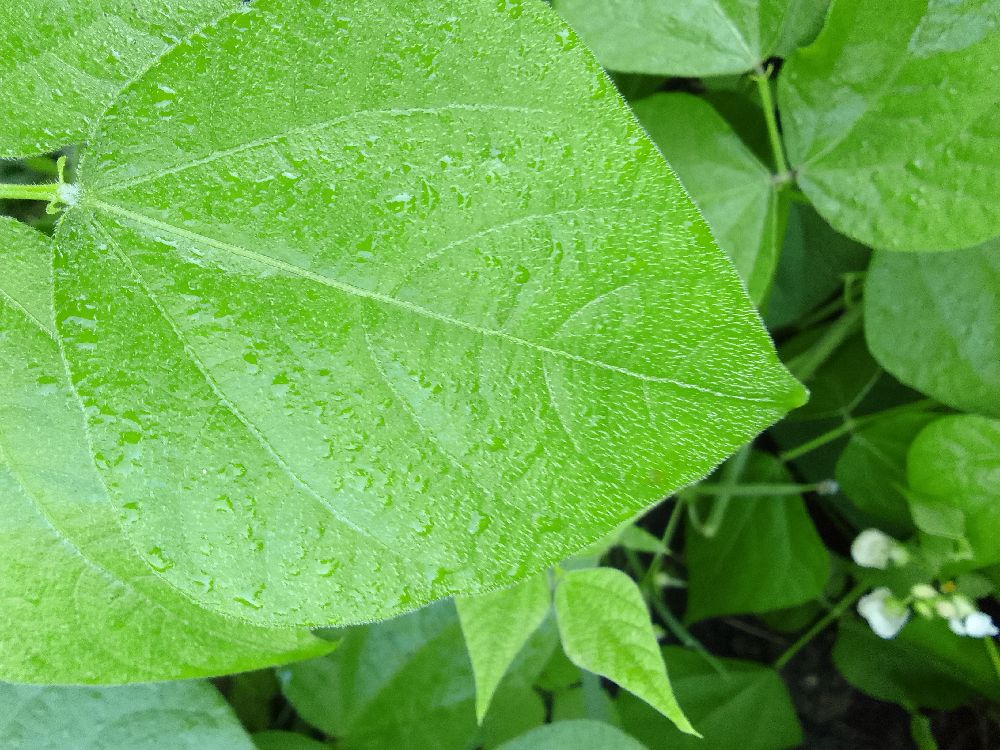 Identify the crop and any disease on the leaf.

common bean, healthy
